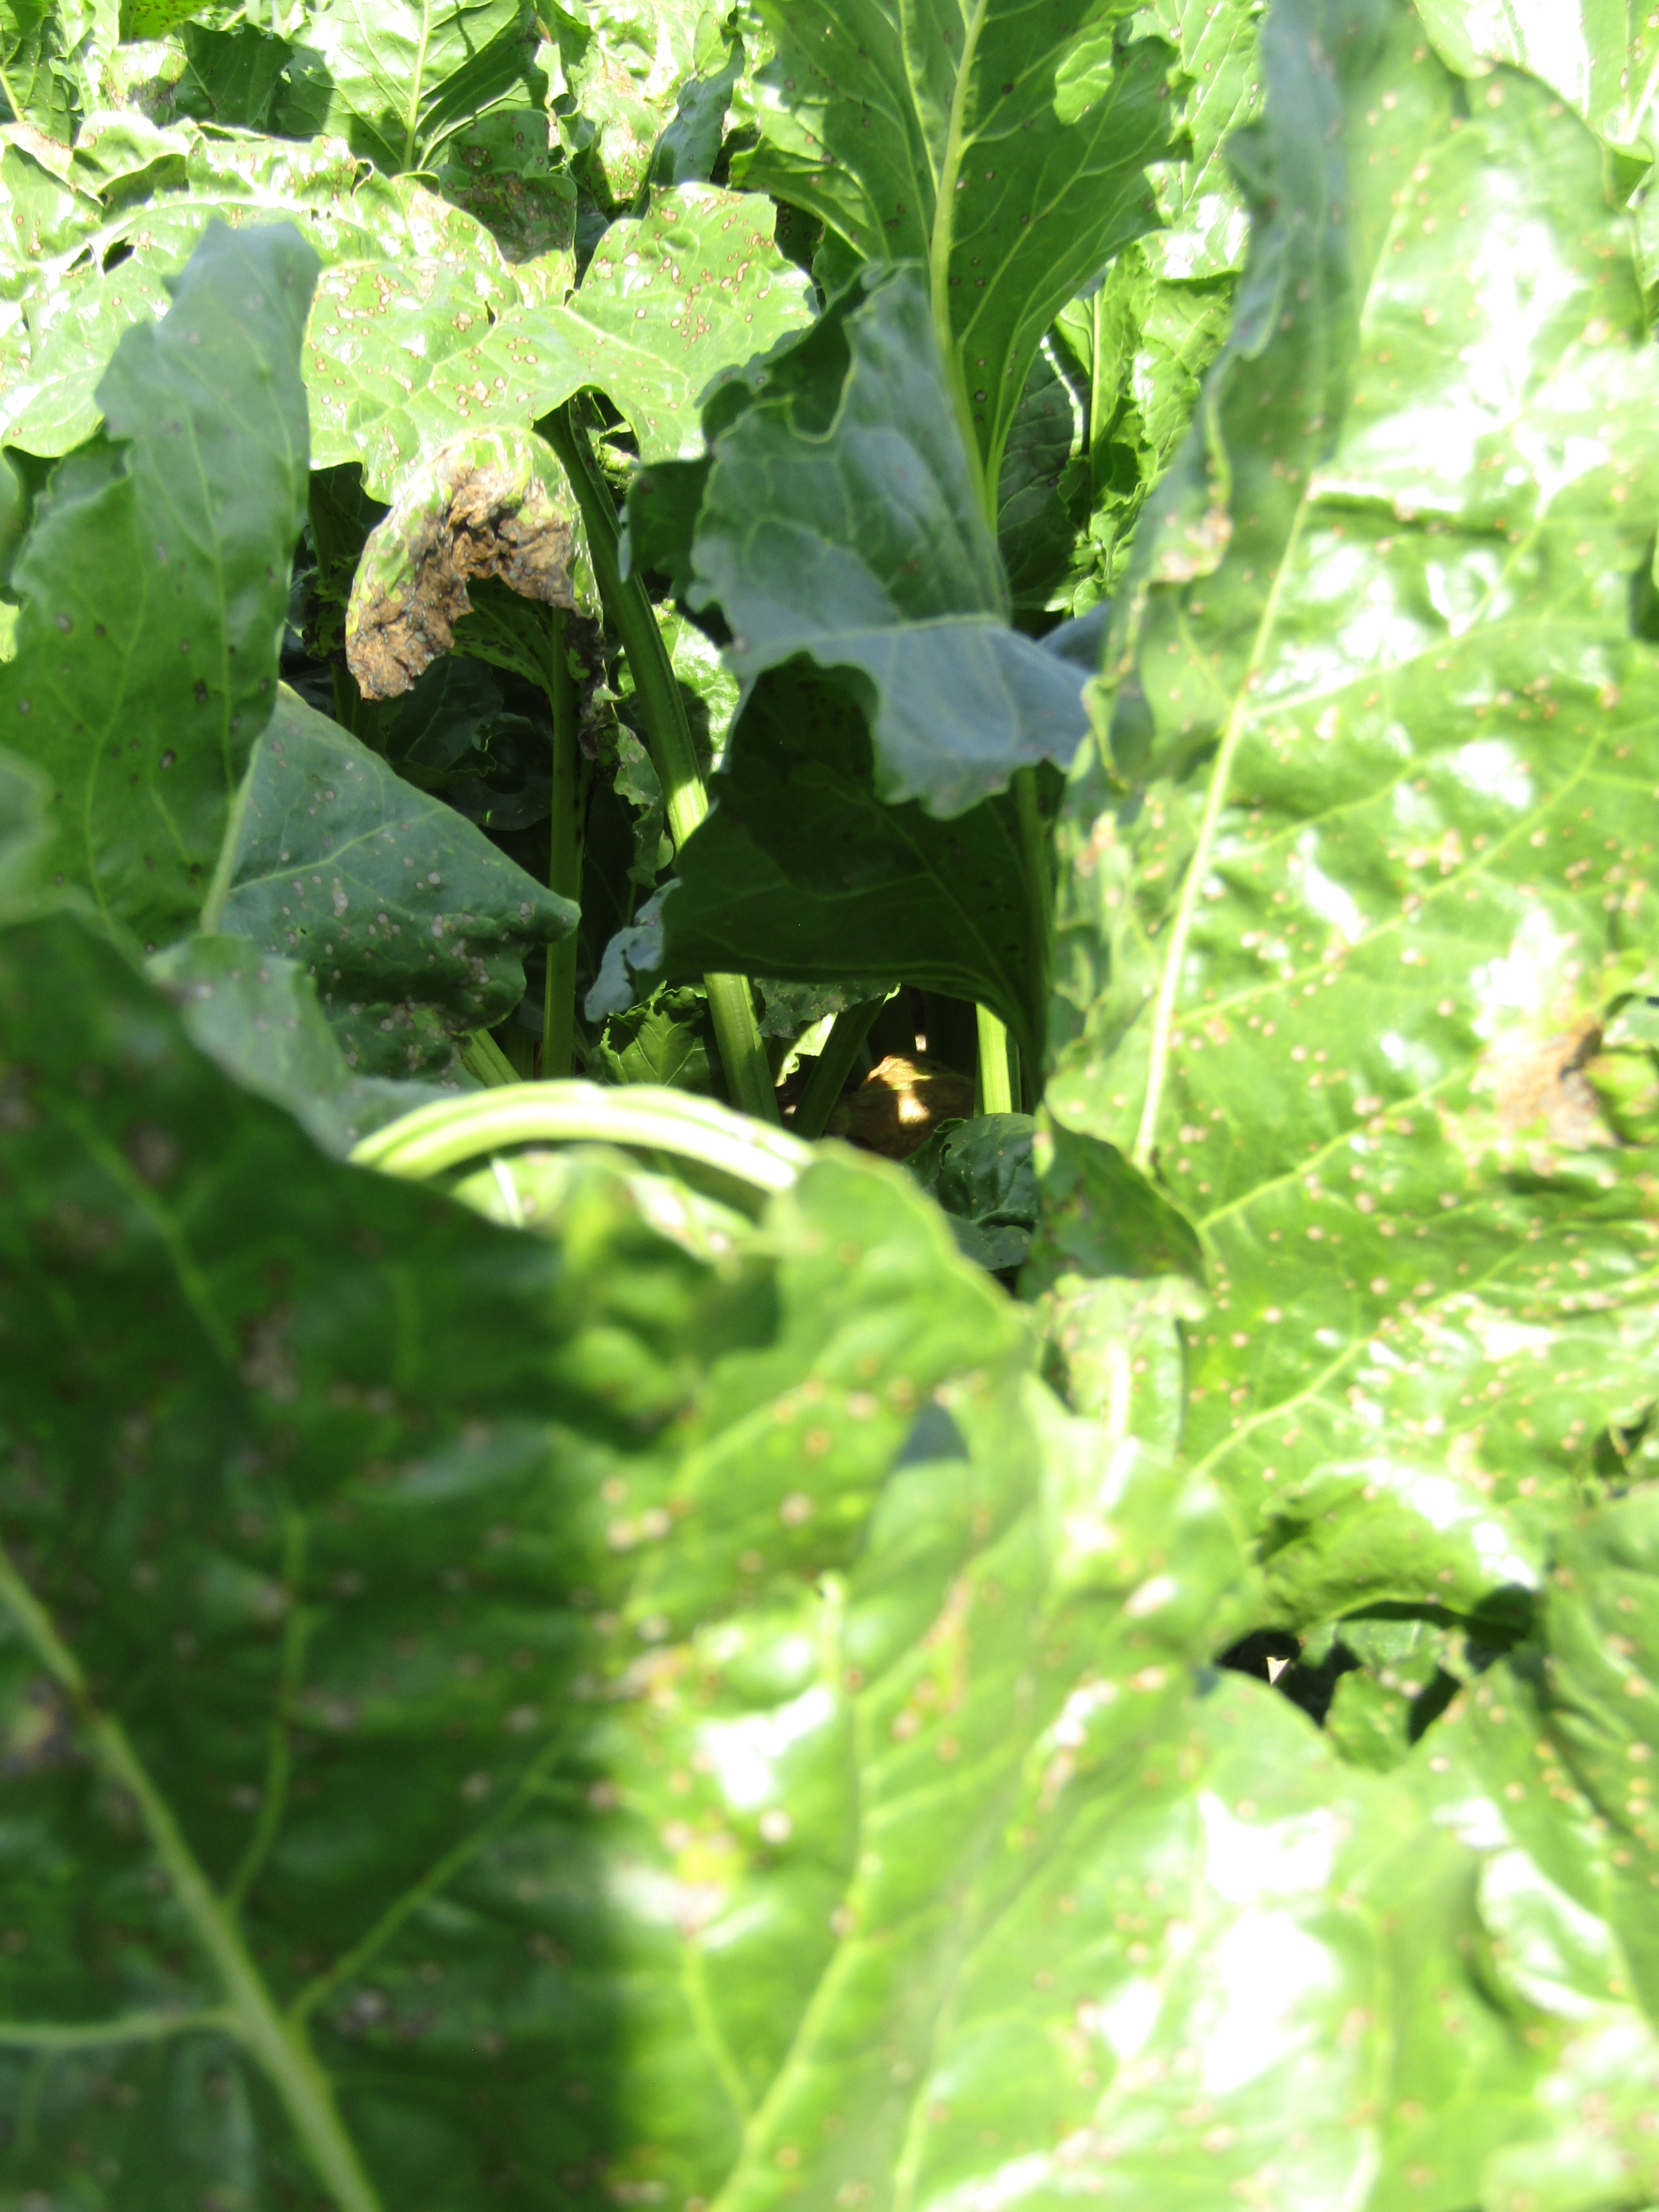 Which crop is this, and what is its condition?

beet, cercospora
